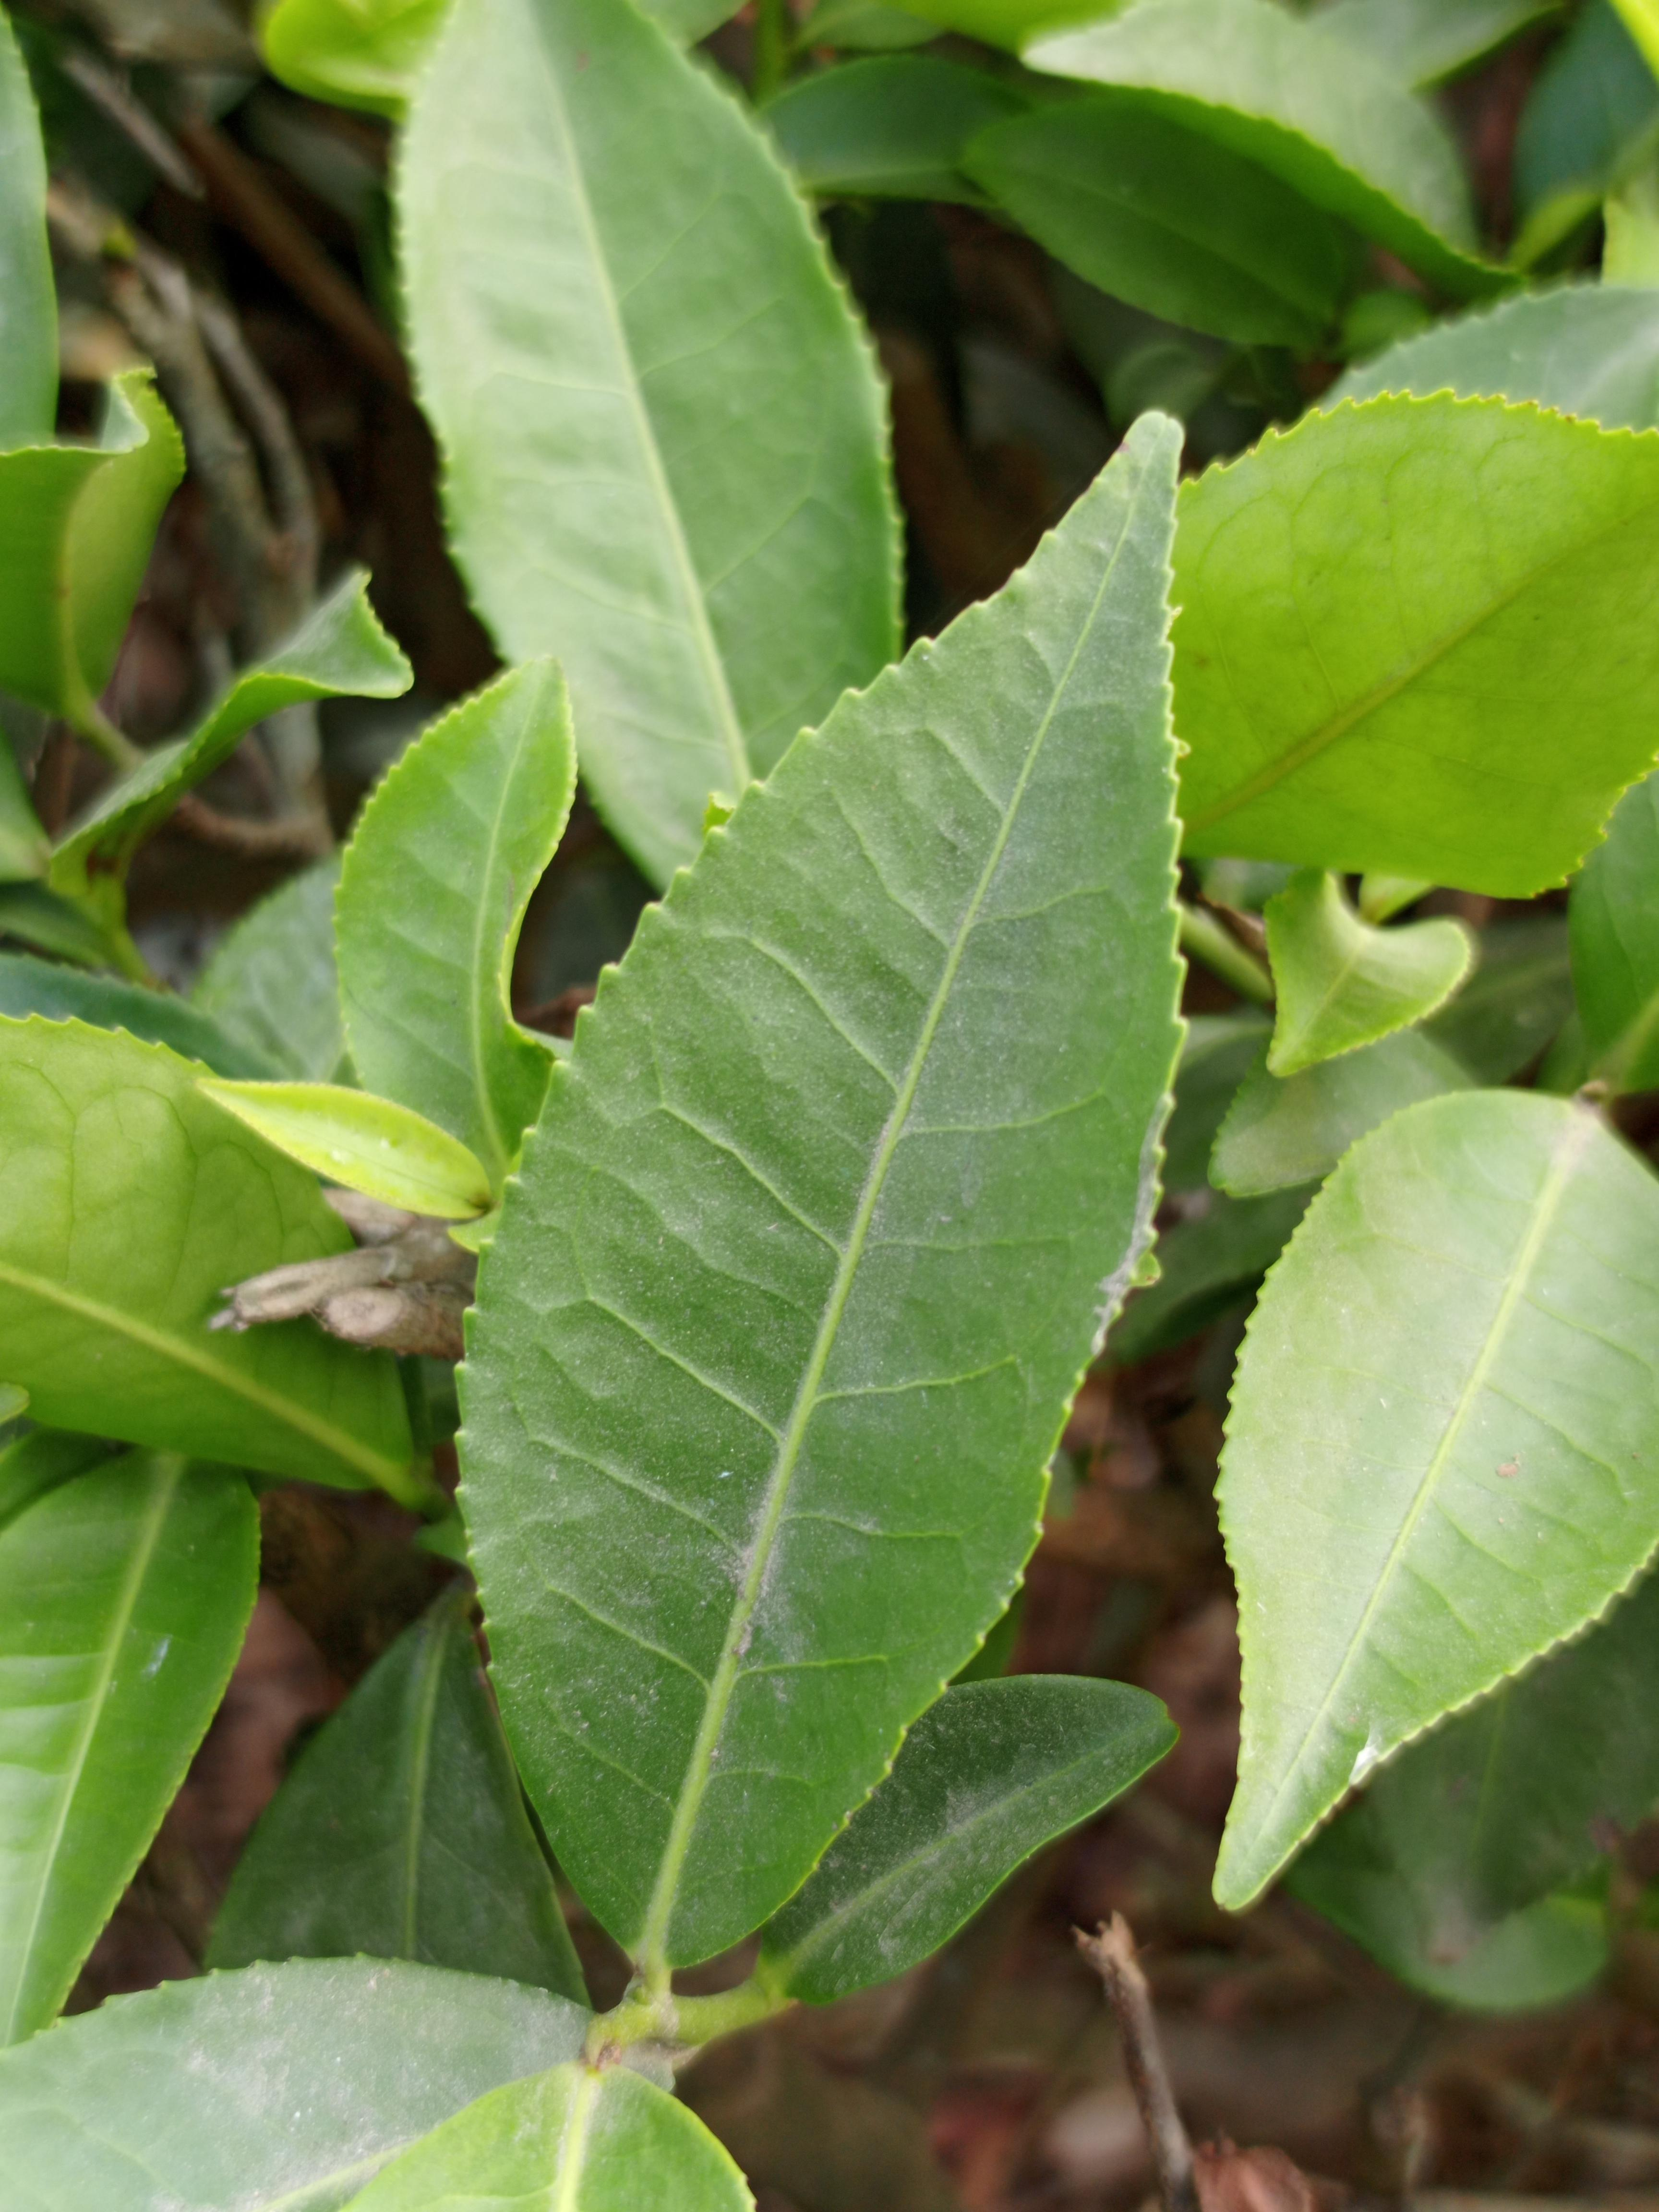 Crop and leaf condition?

tea, healthy leaf
